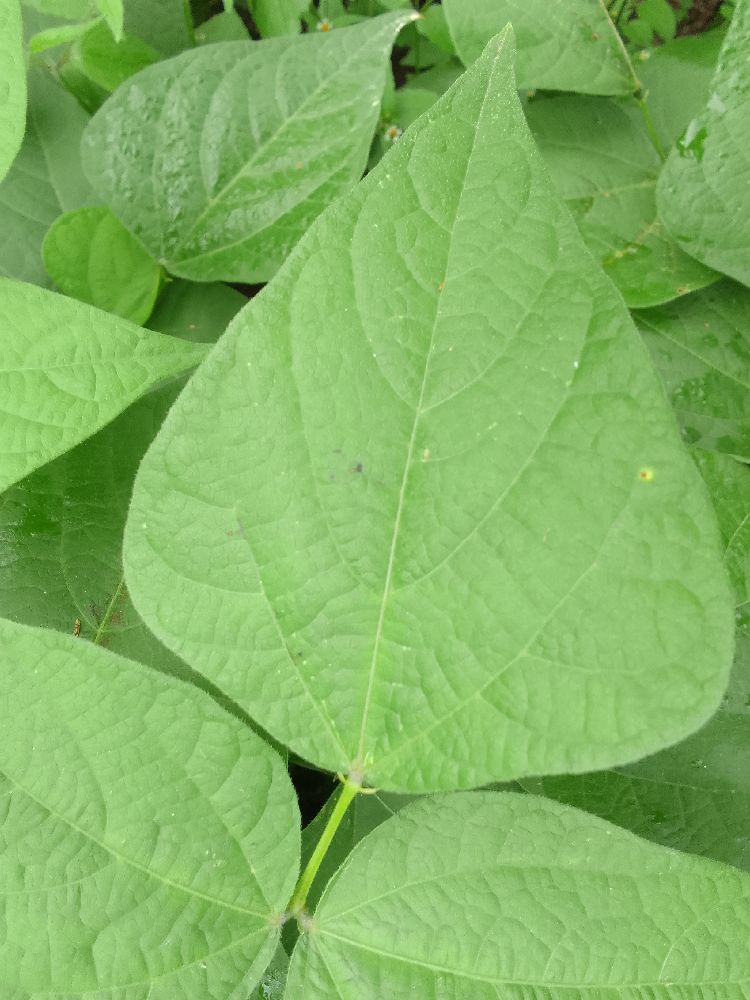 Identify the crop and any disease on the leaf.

common bean, healthy
